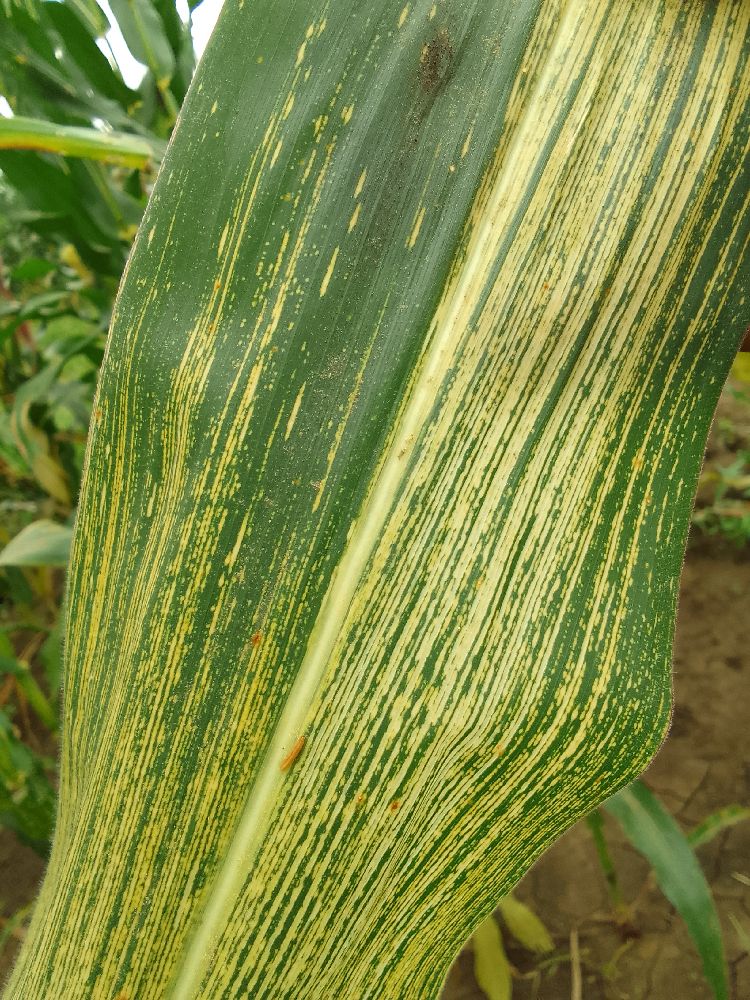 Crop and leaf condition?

maize, maize streak virus
